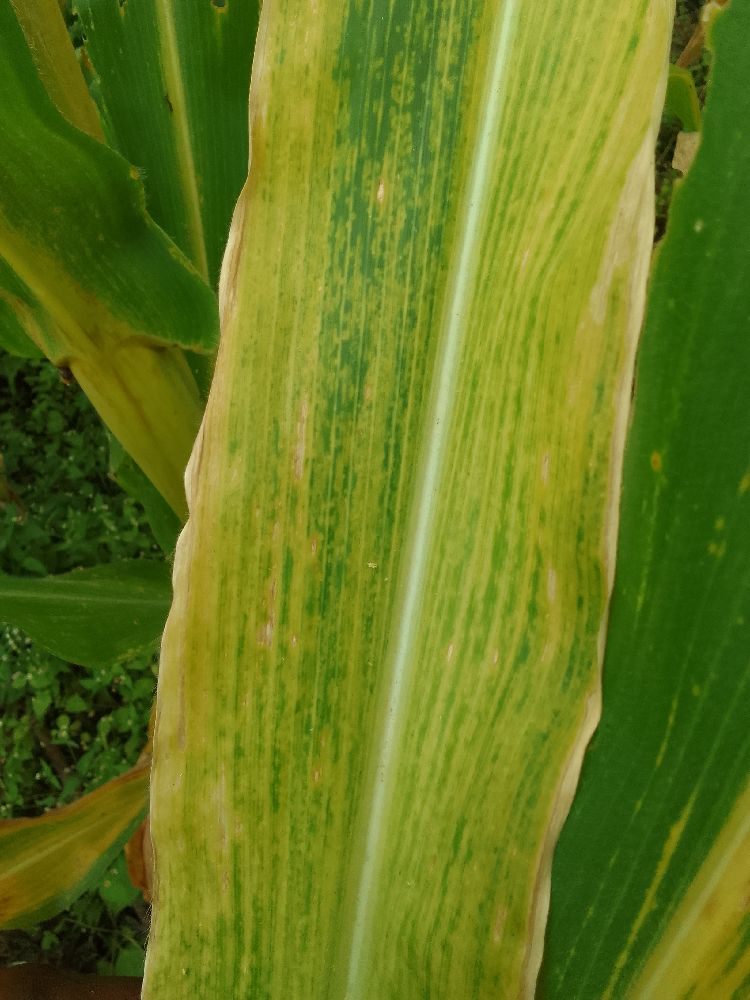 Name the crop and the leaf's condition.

maize, maize lethal necrosis
